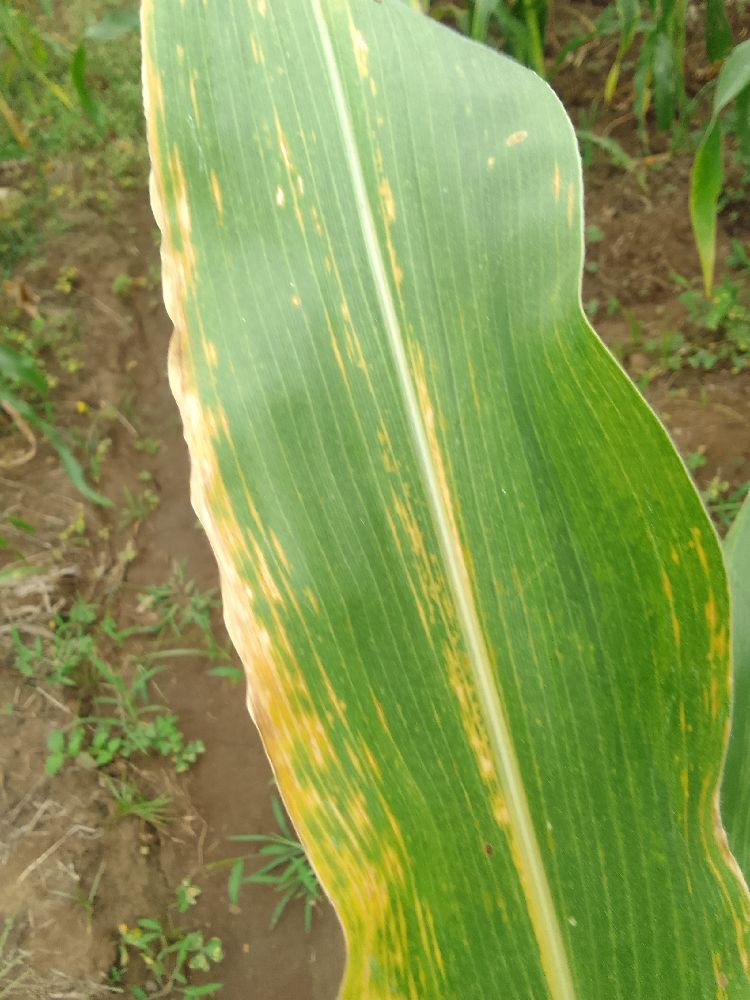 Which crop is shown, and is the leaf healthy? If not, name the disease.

maize, maize lethal necrosis
